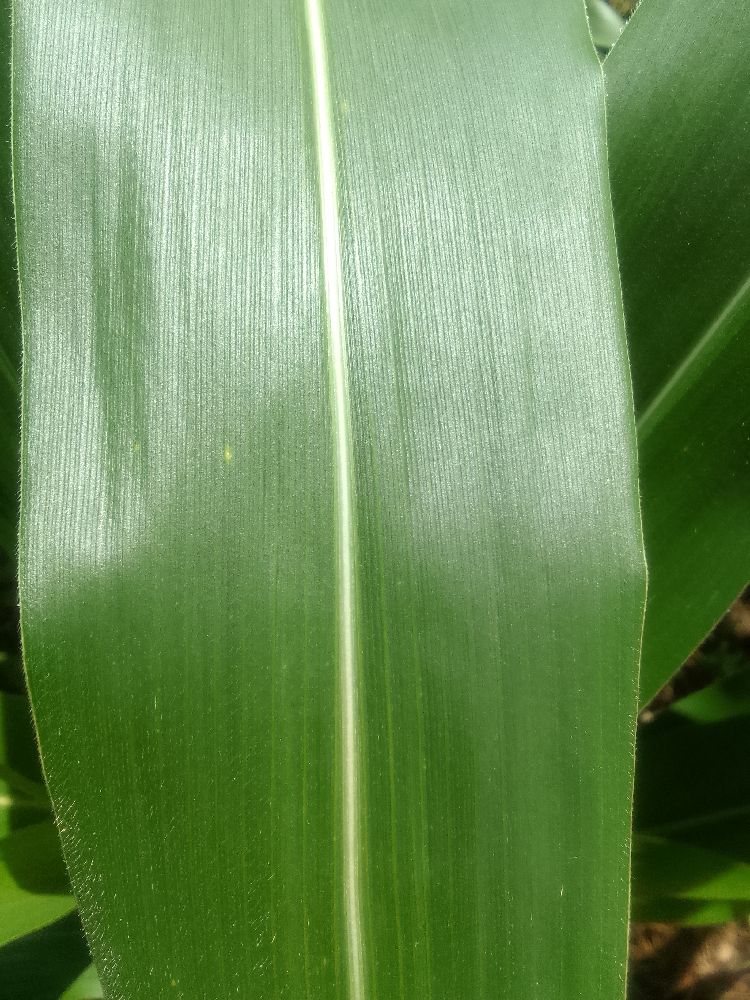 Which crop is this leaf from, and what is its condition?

maize, healthy
